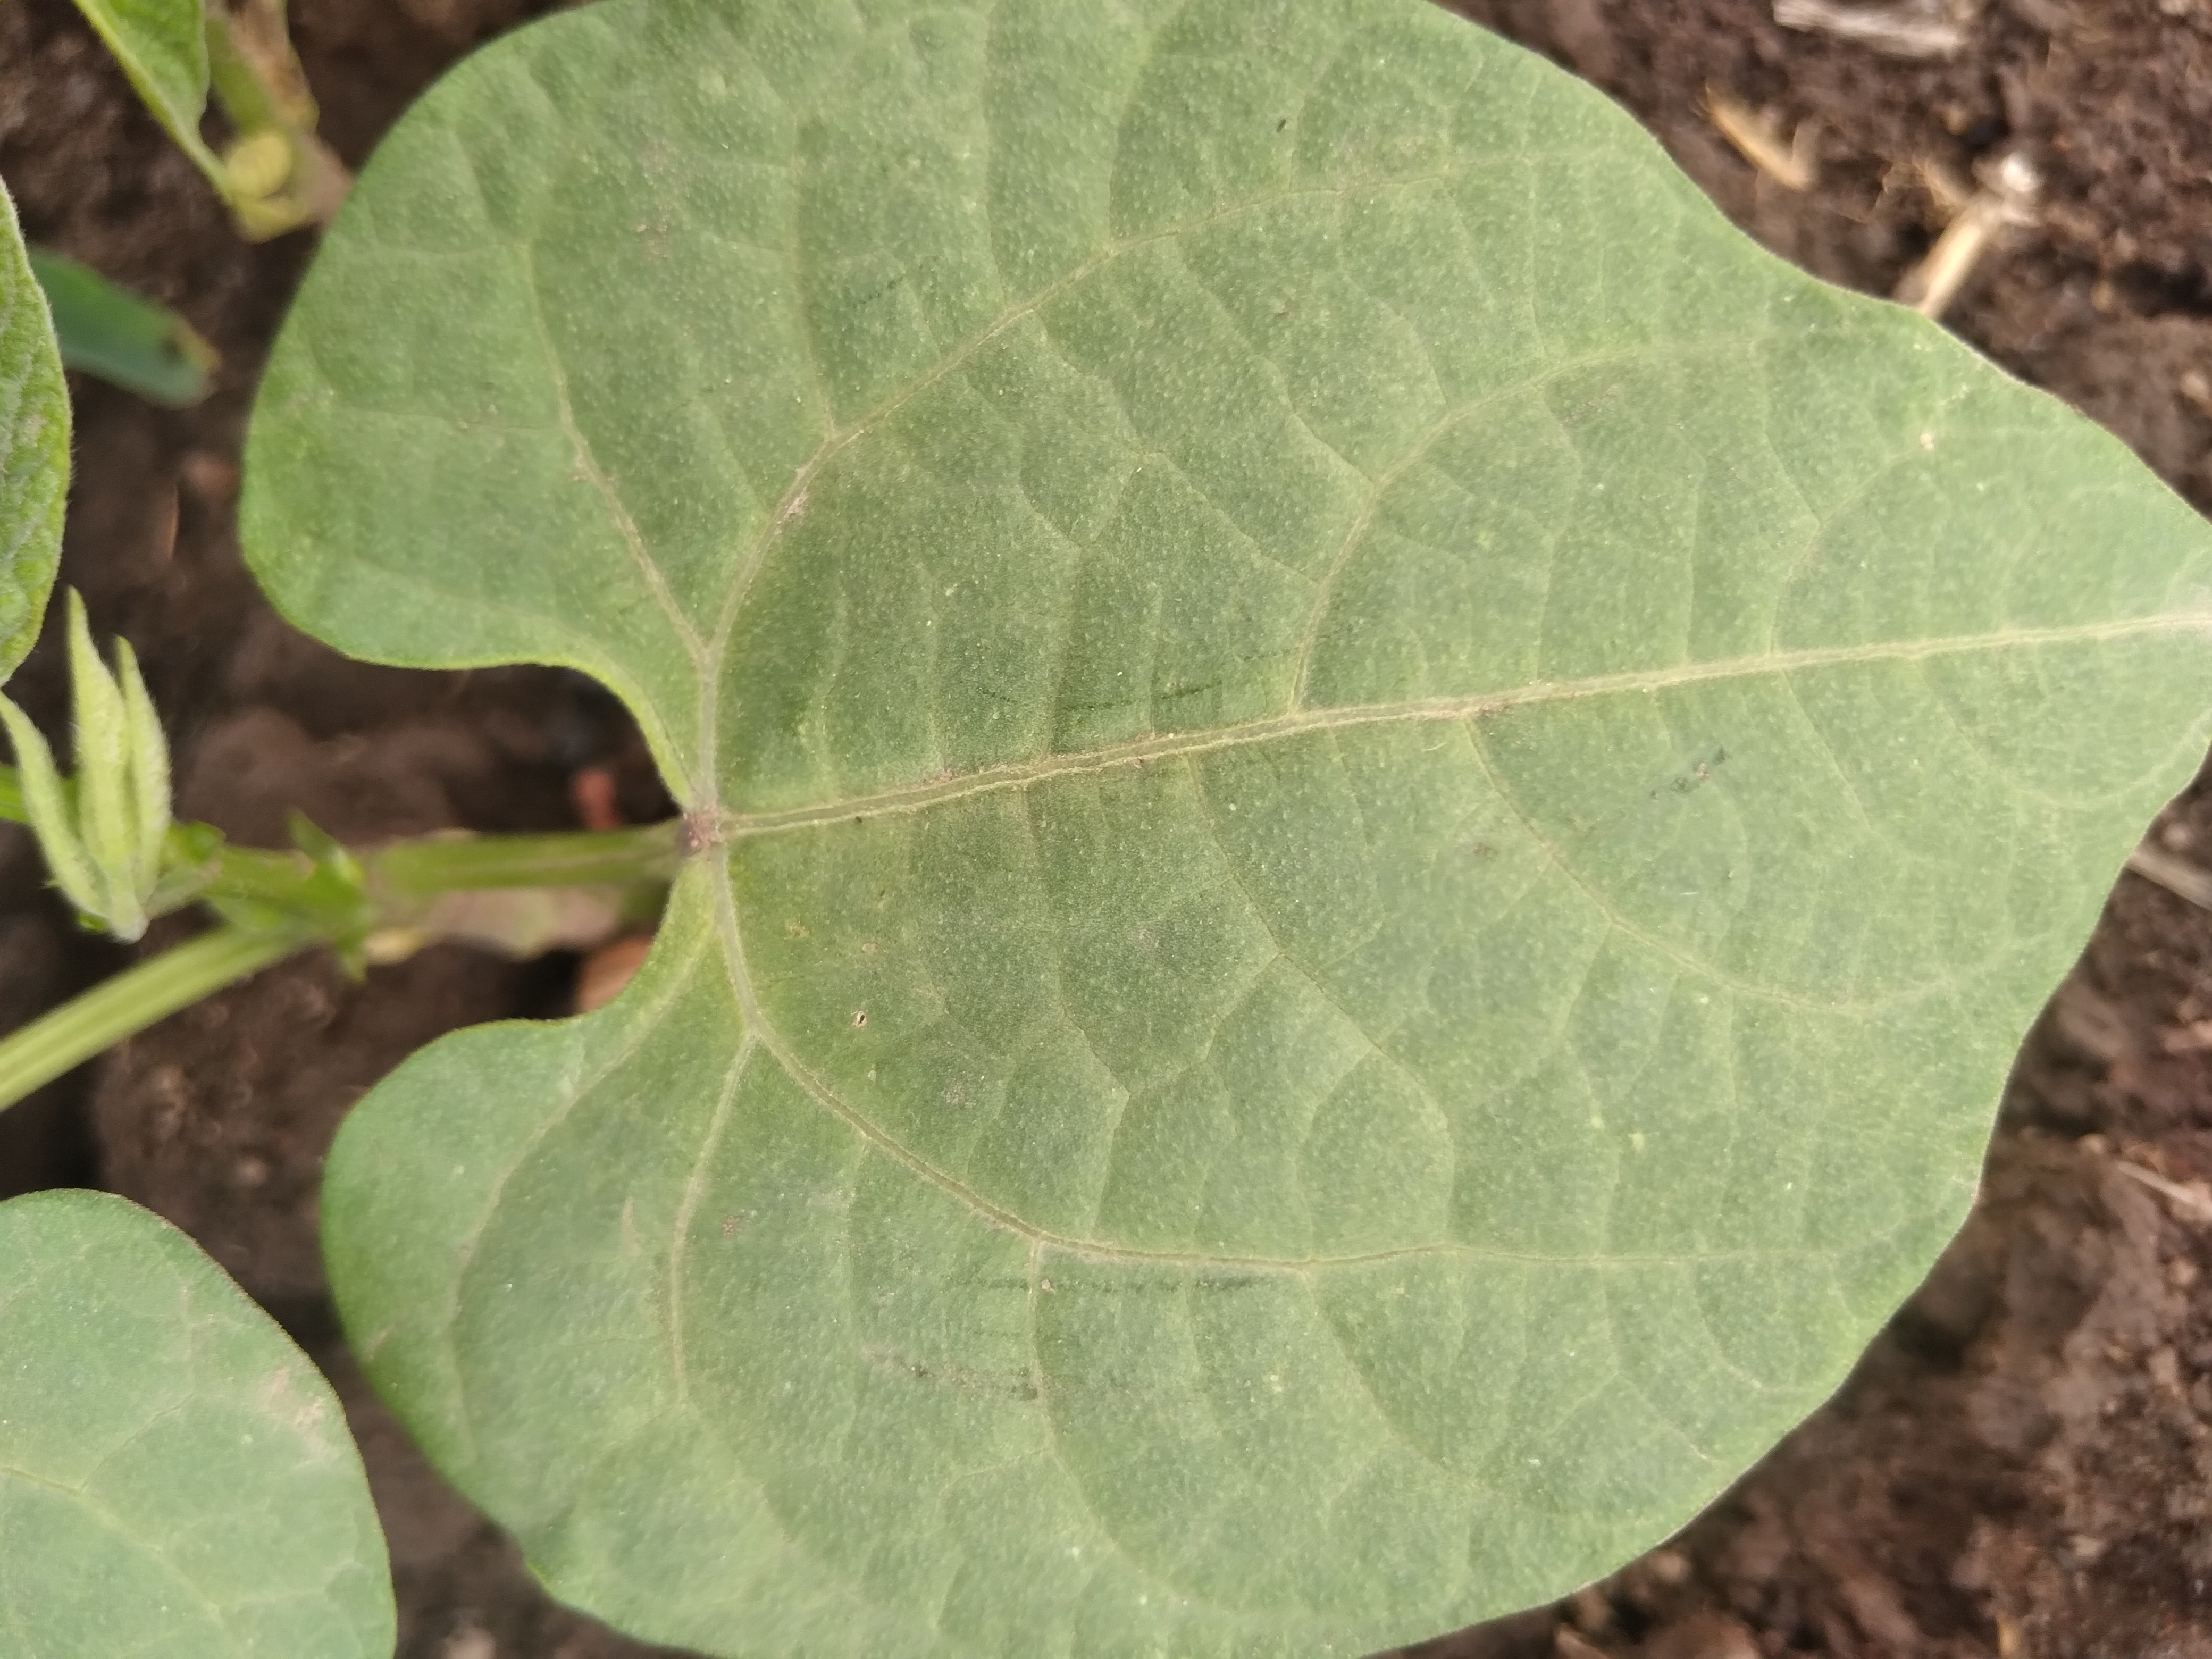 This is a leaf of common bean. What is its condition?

healthy
